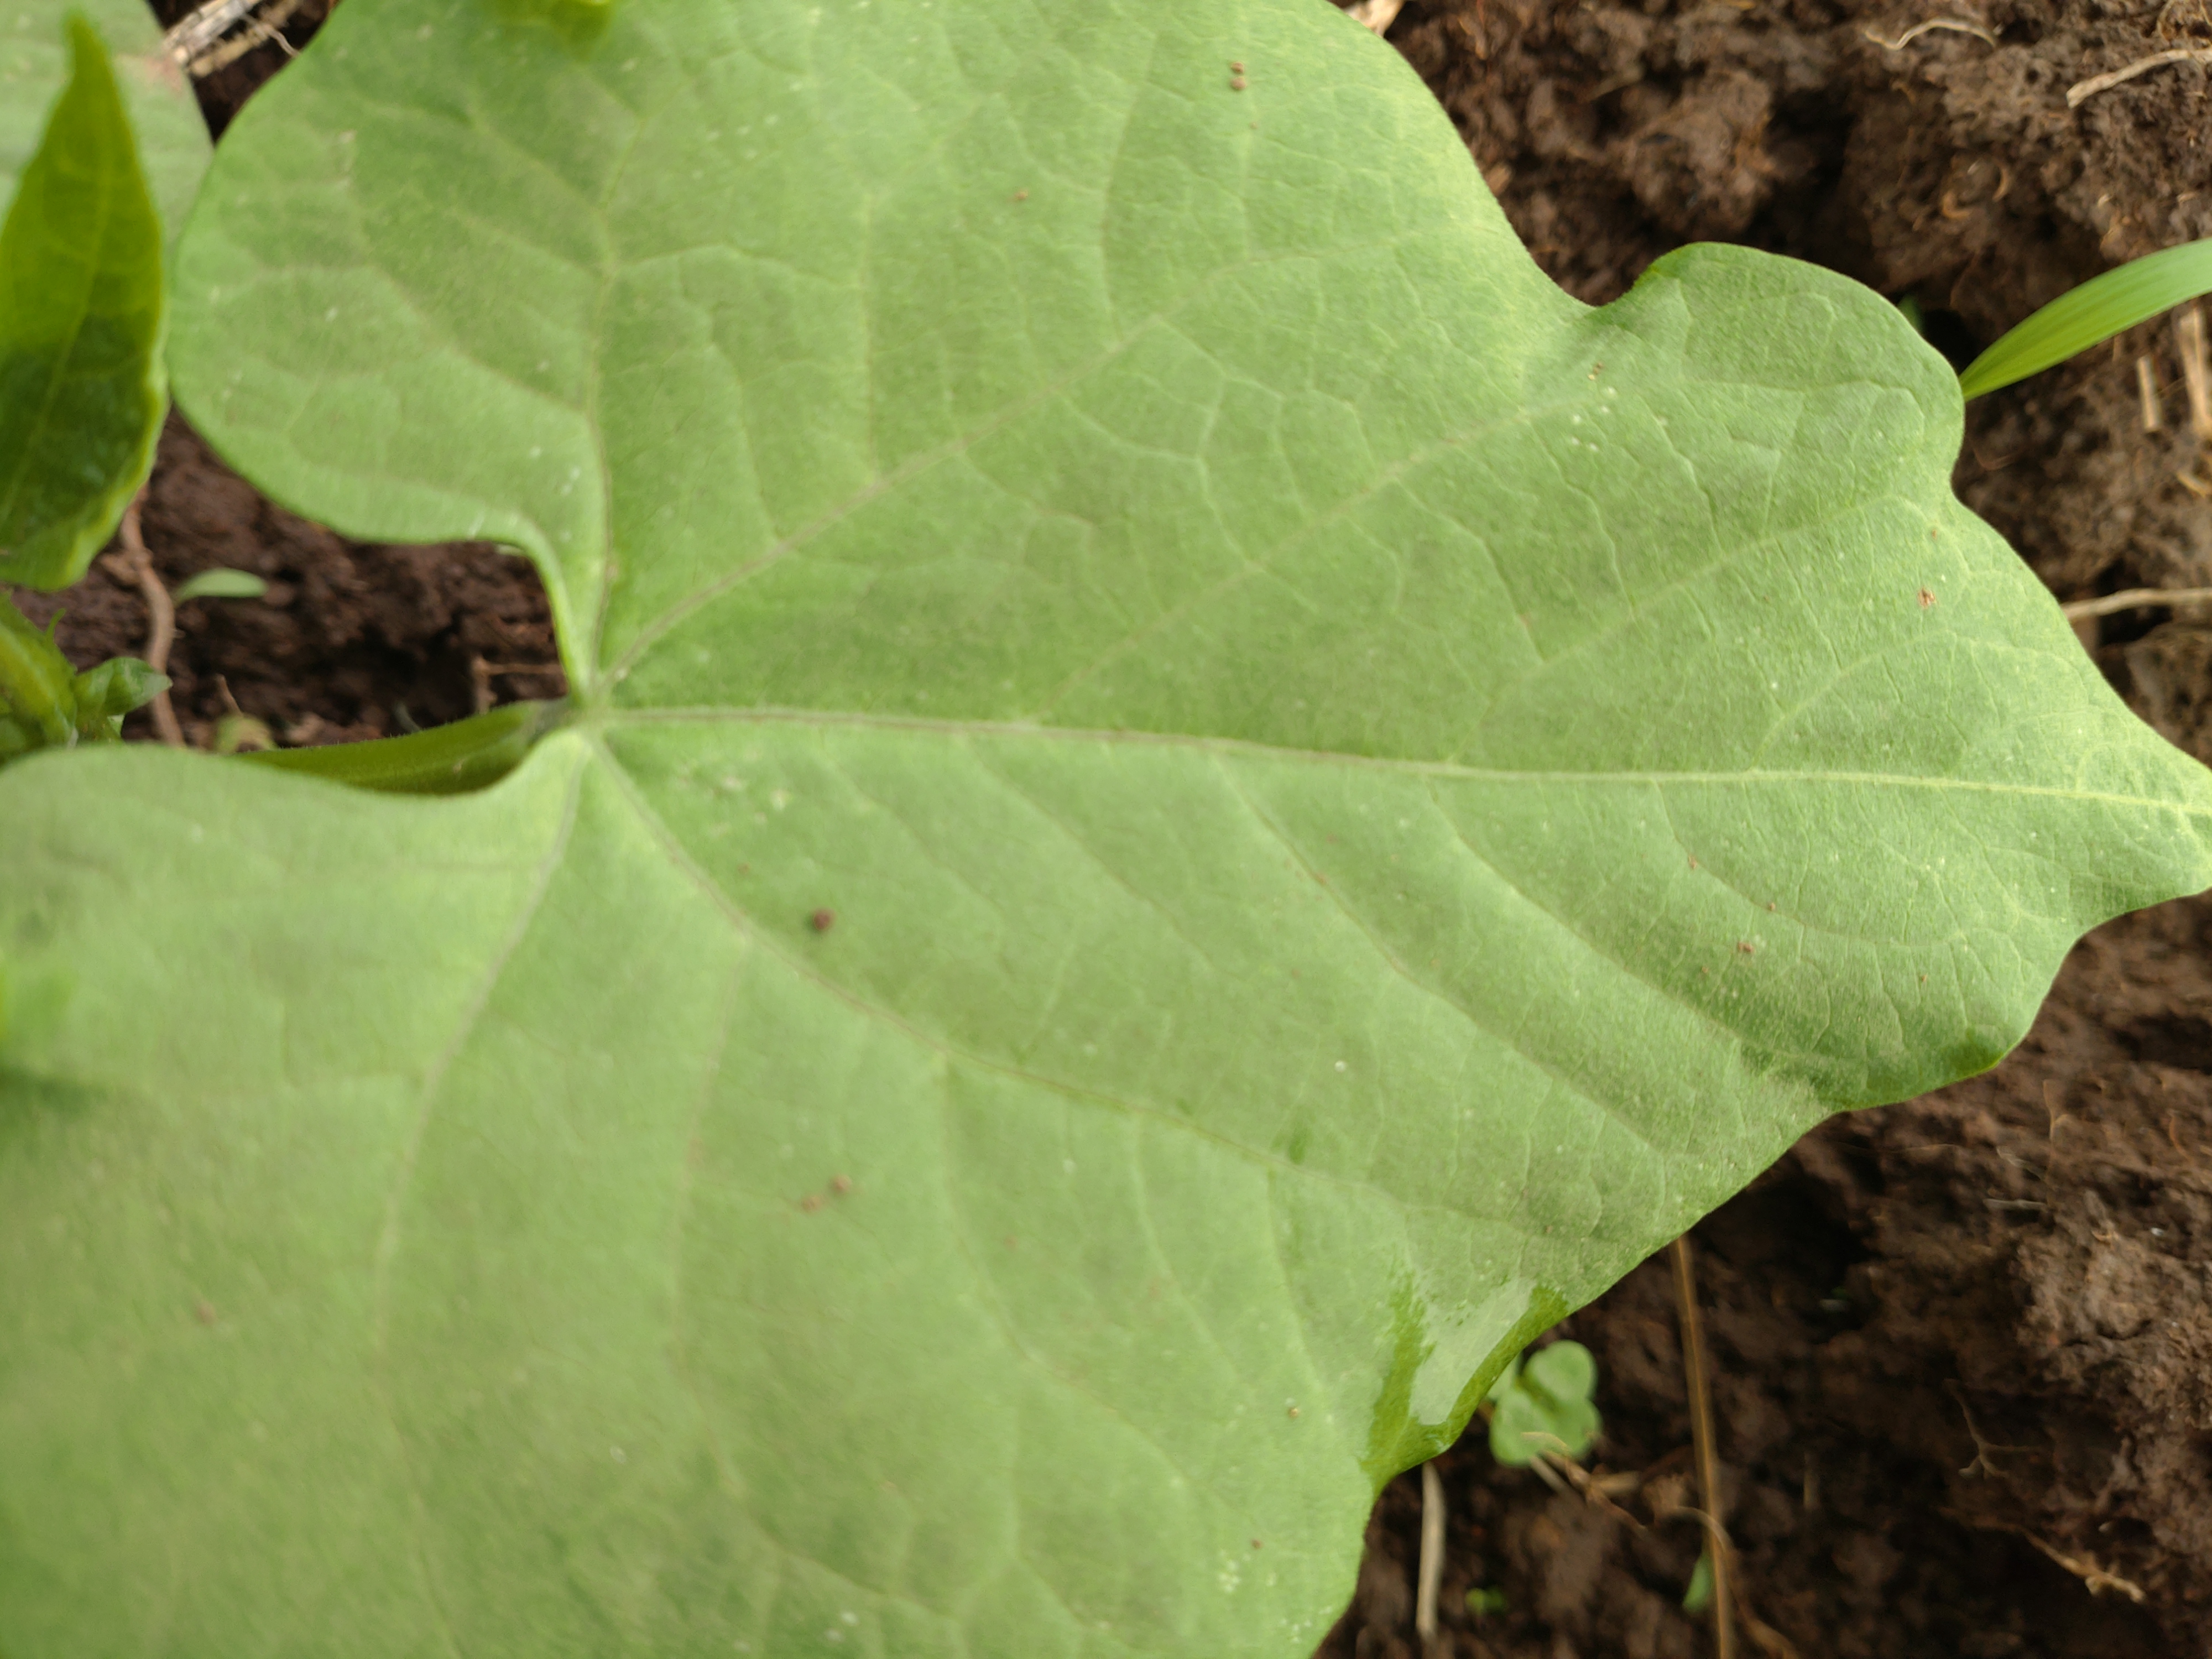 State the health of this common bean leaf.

healthy
